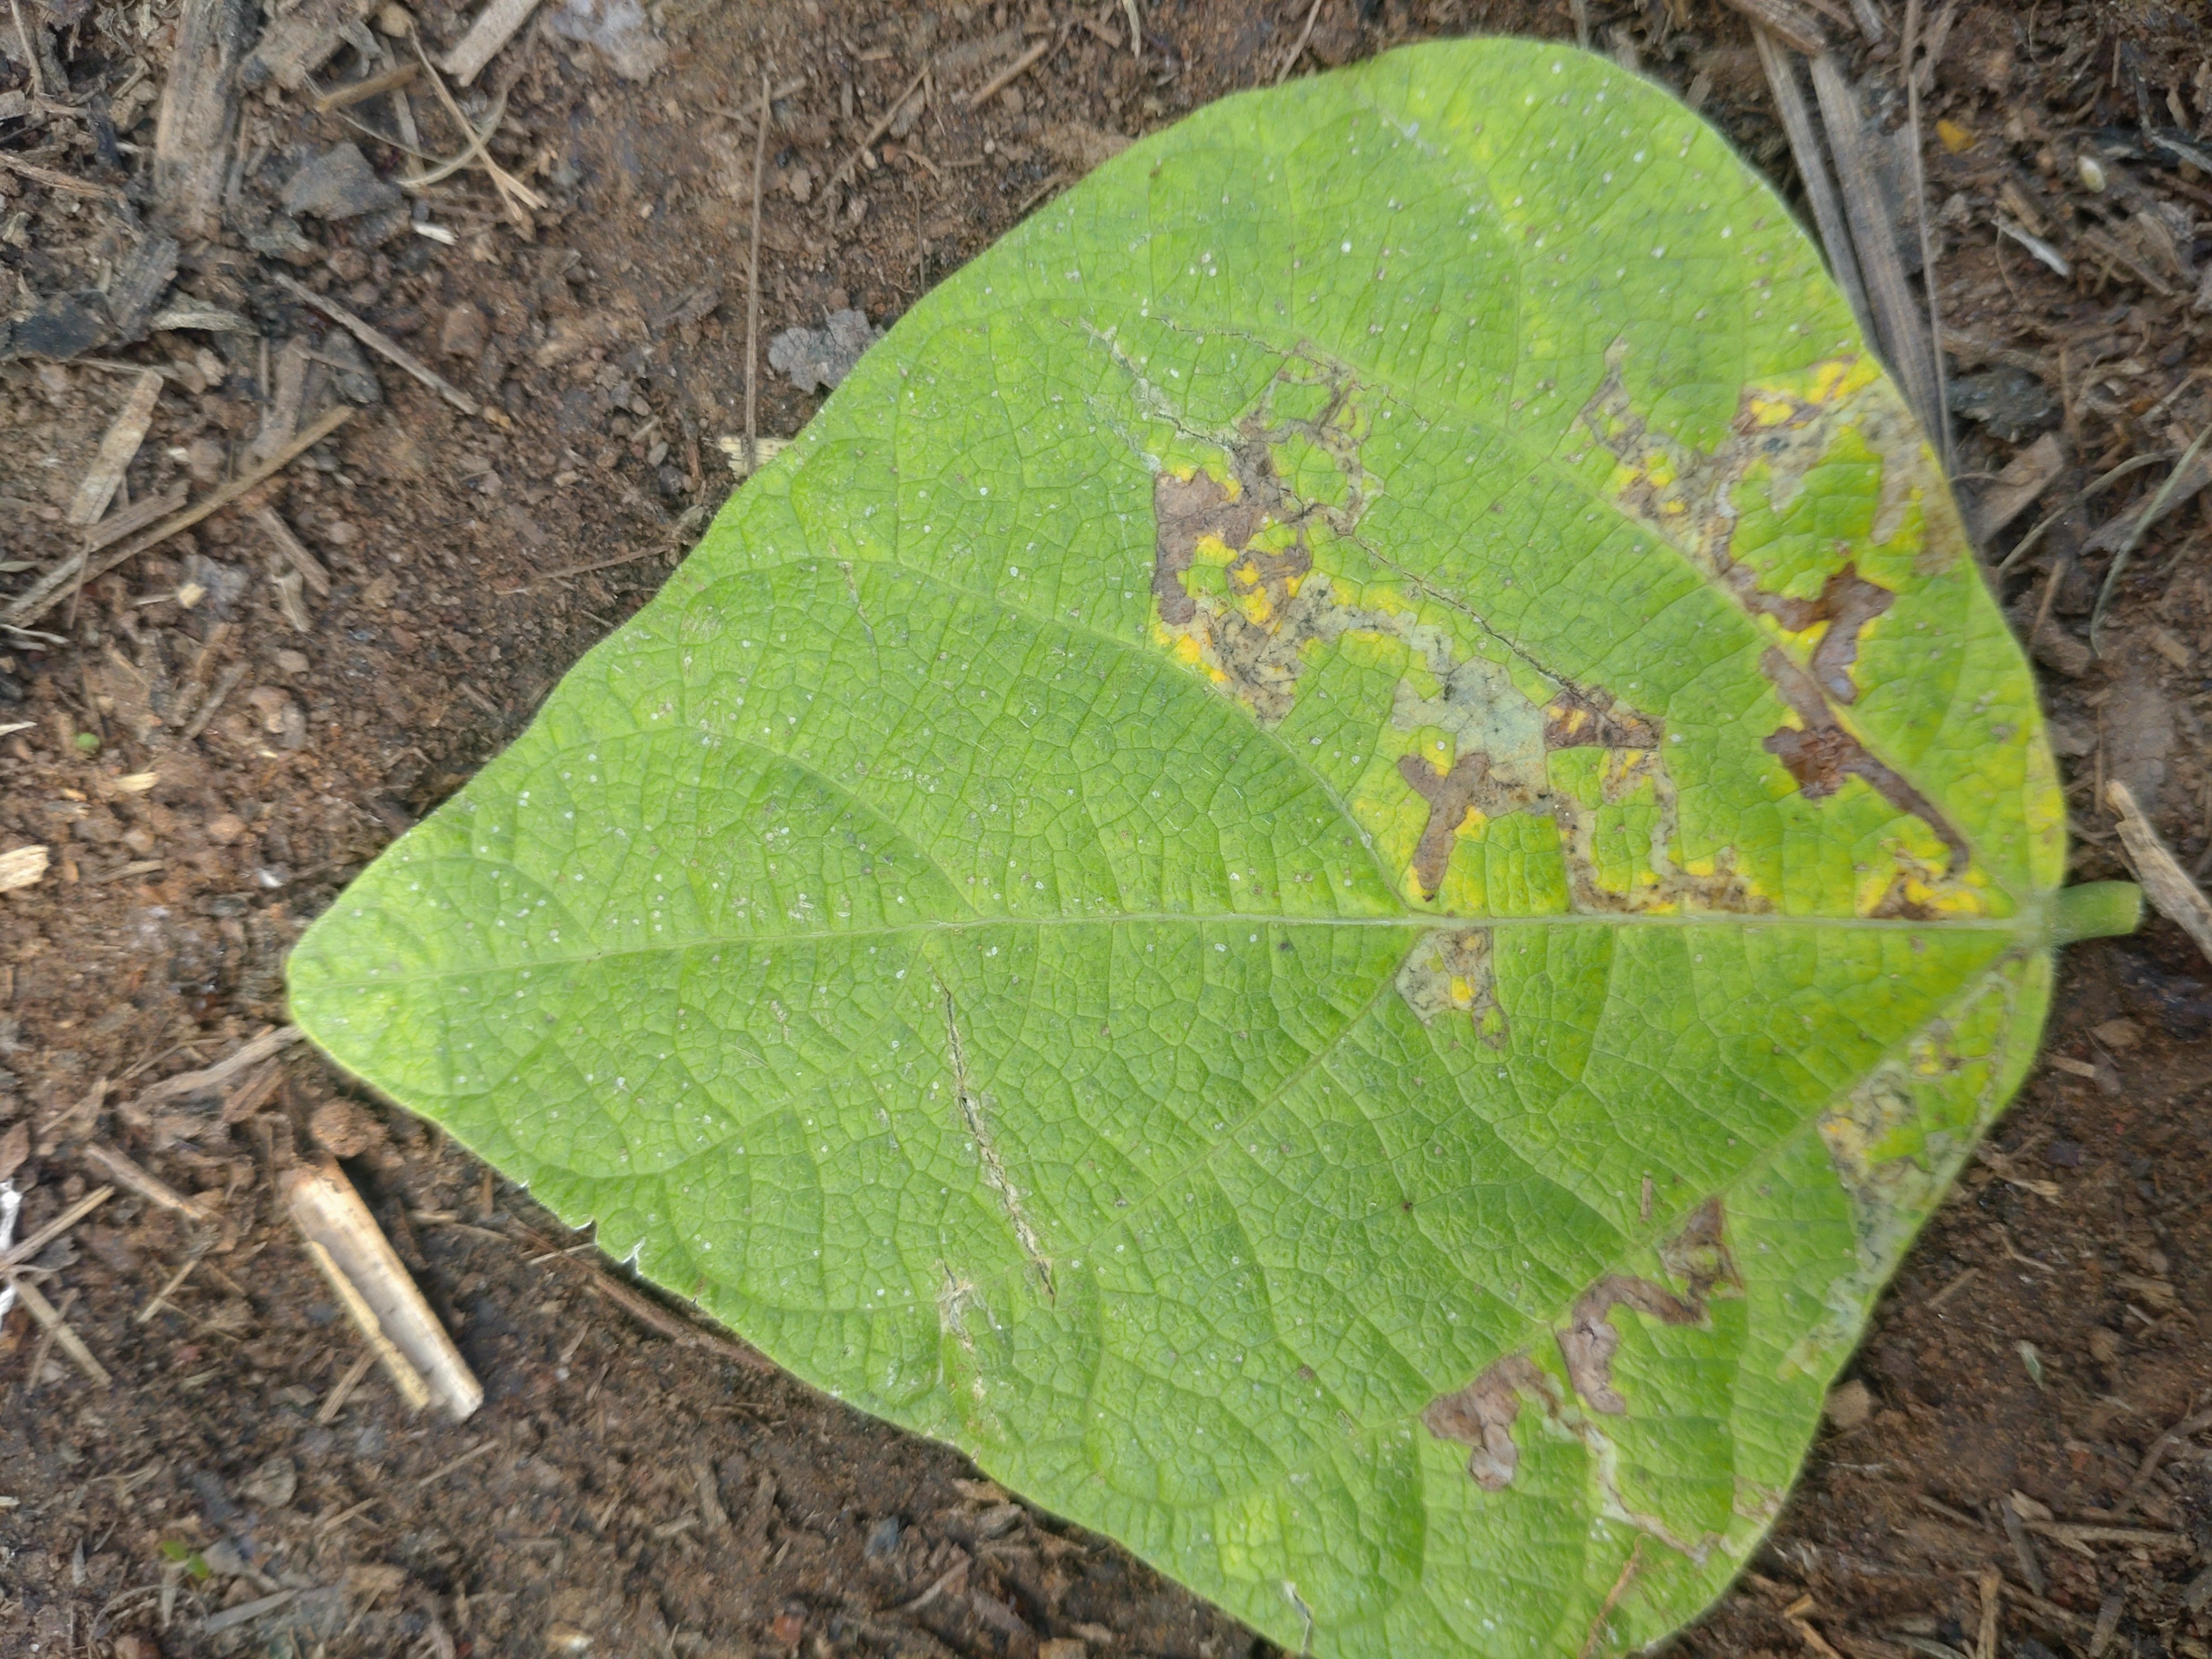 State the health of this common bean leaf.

anthracnose
